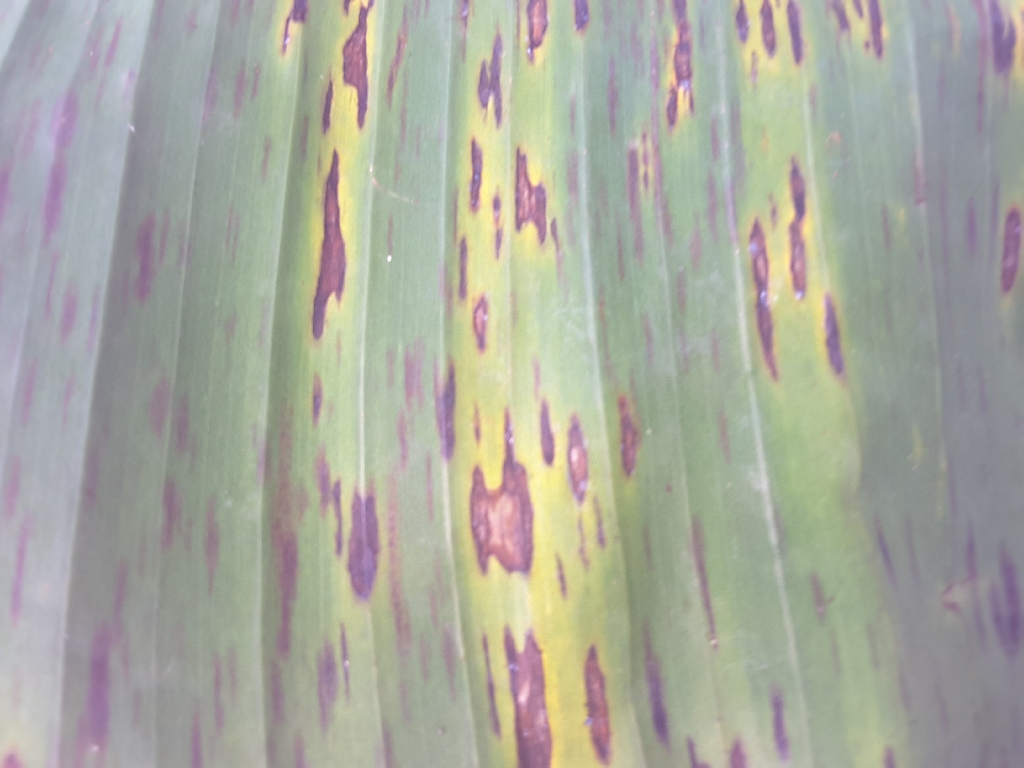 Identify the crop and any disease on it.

banana, black sigatoka
